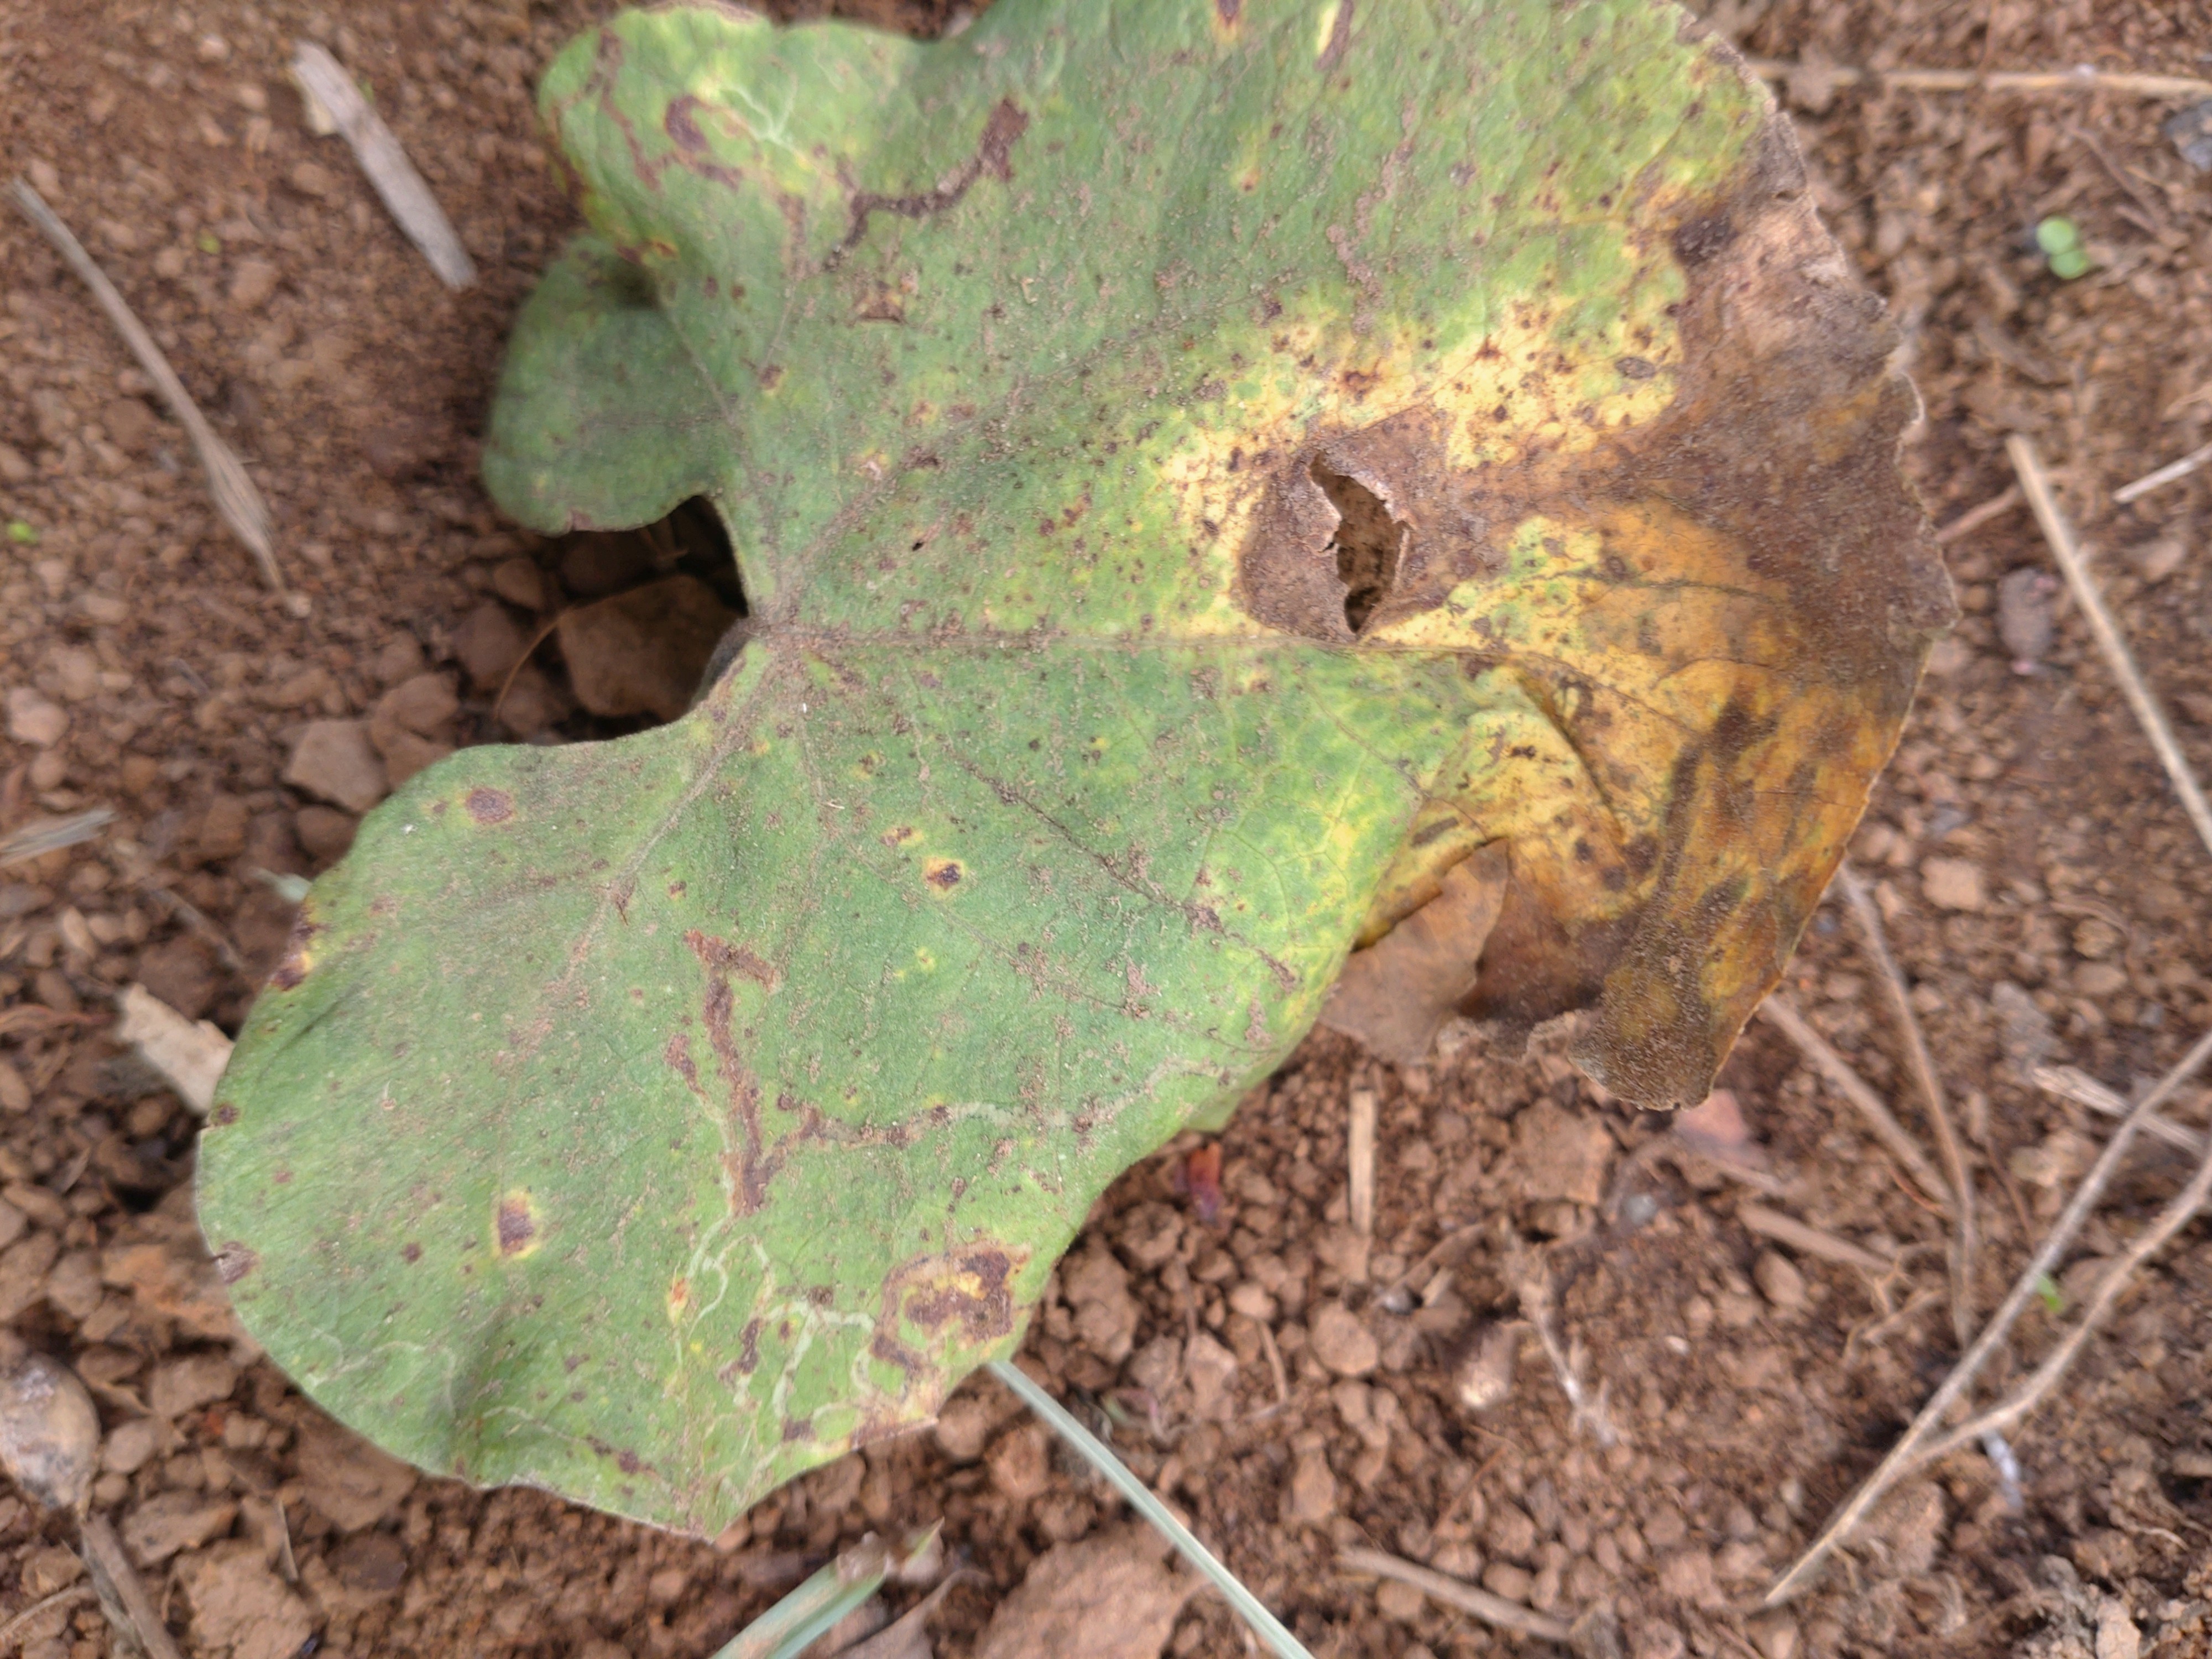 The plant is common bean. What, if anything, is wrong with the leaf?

rust
